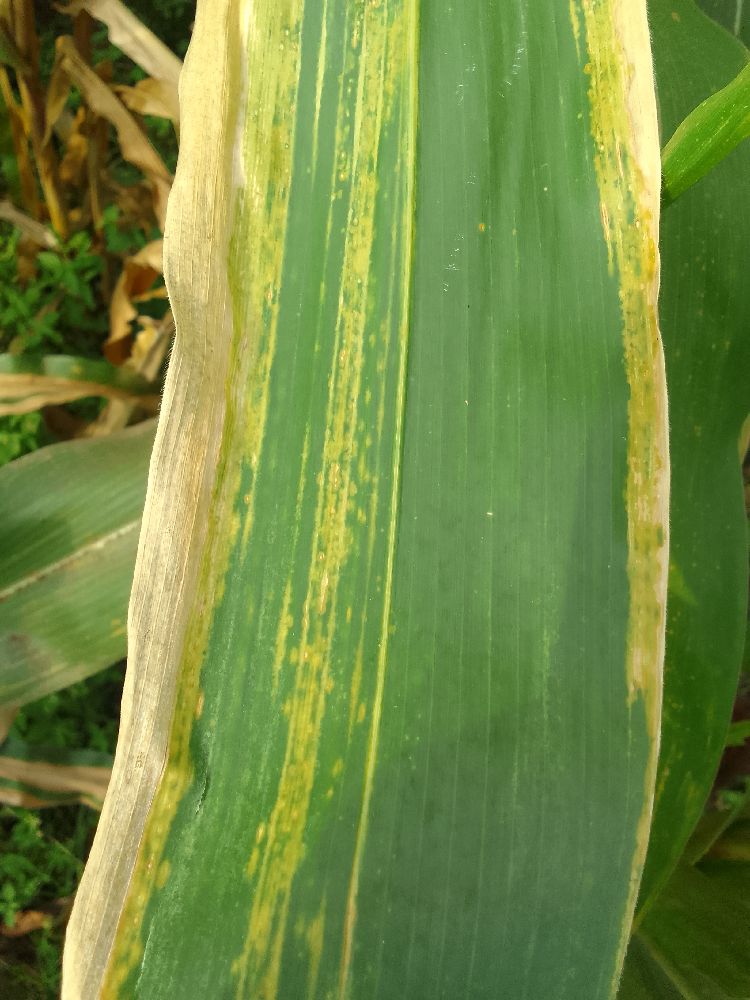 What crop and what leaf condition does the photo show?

maize, maize lethal necrosis
